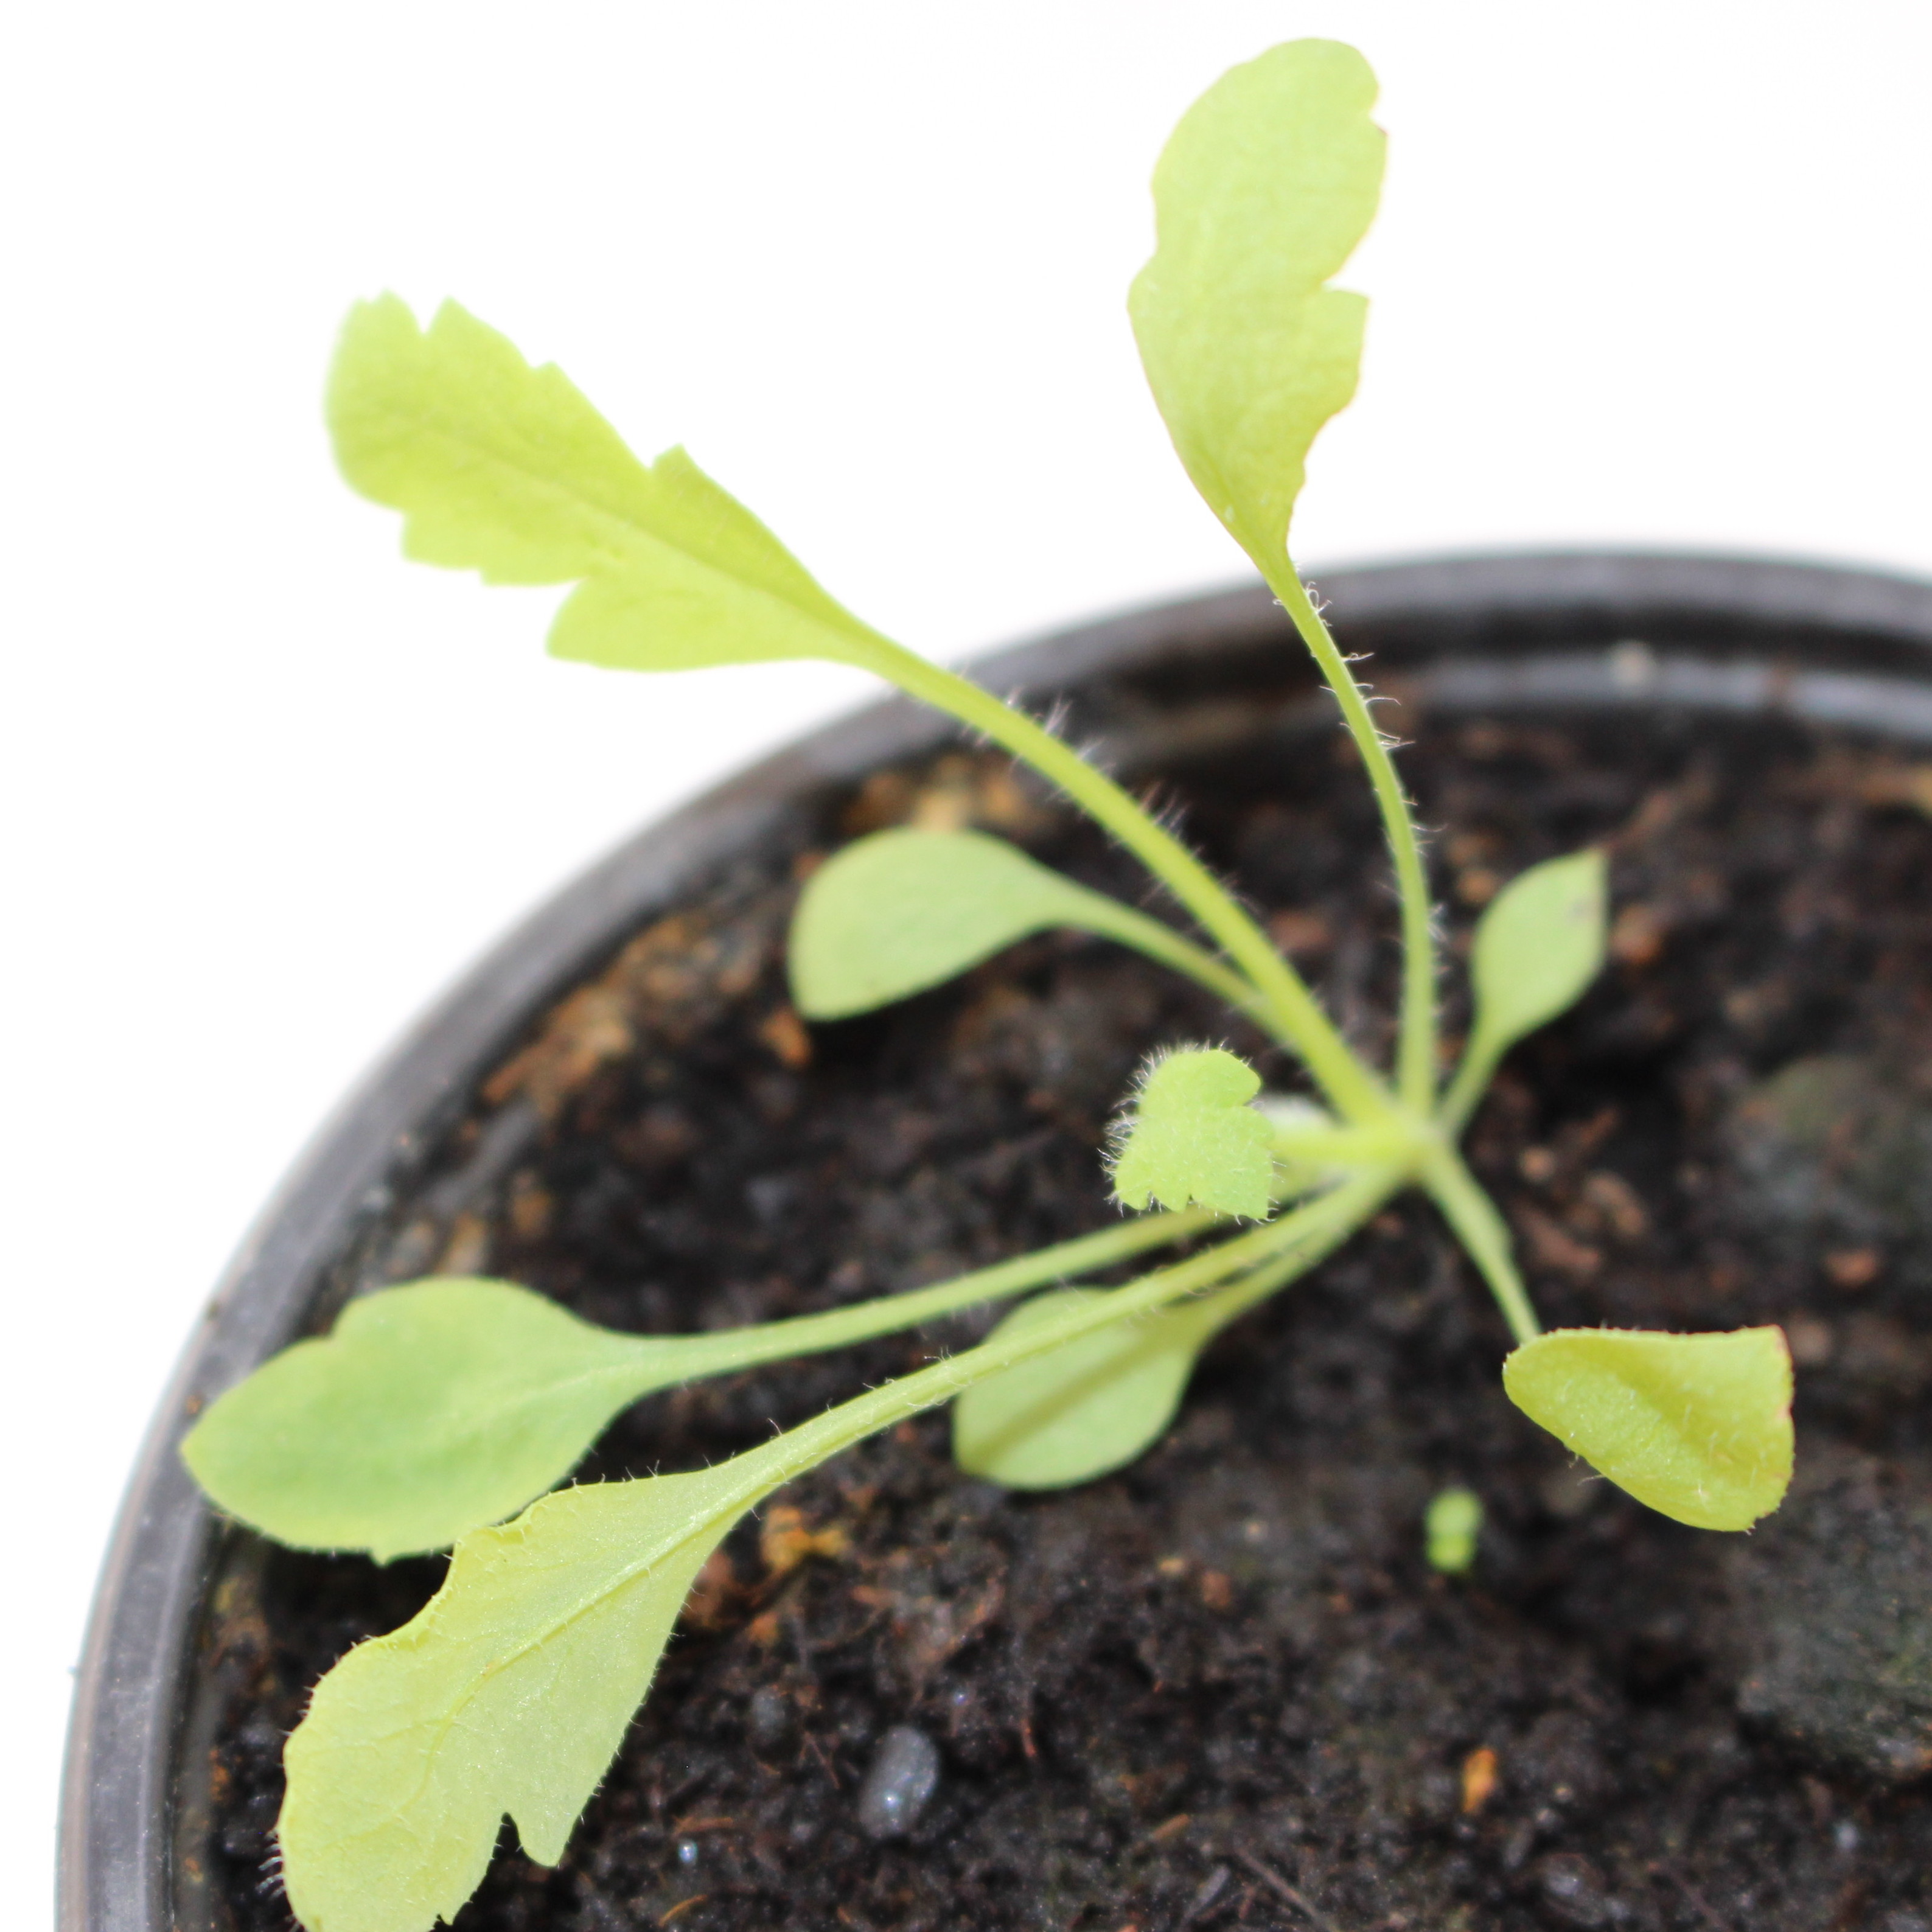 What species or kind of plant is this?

Papaver rhoeas
